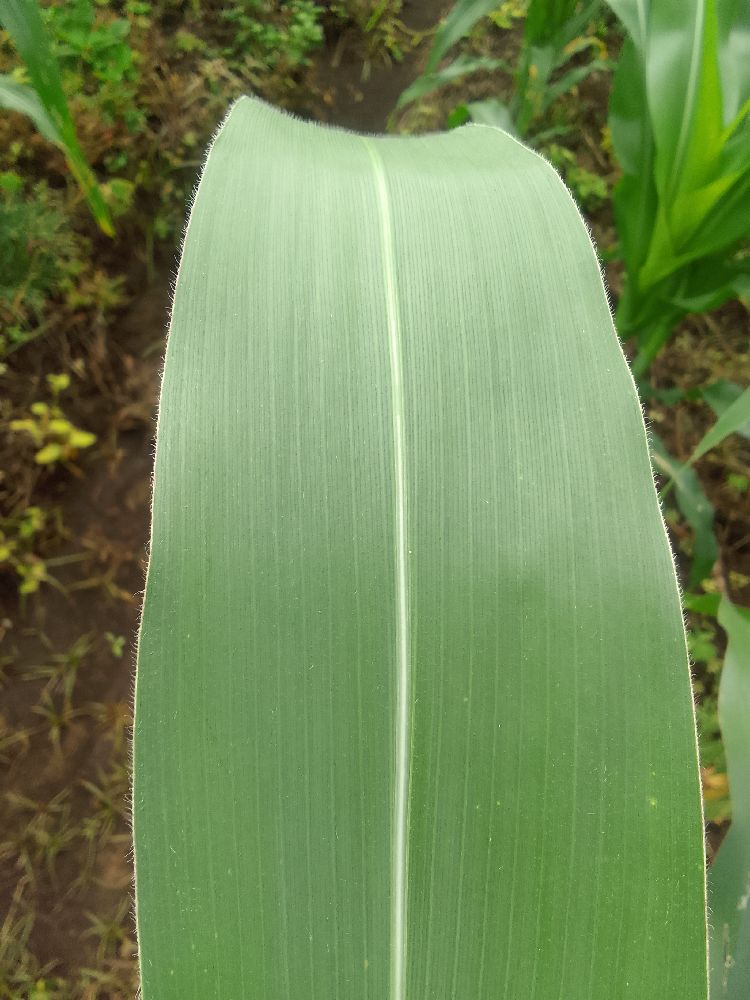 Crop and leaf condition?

maize, healthy
